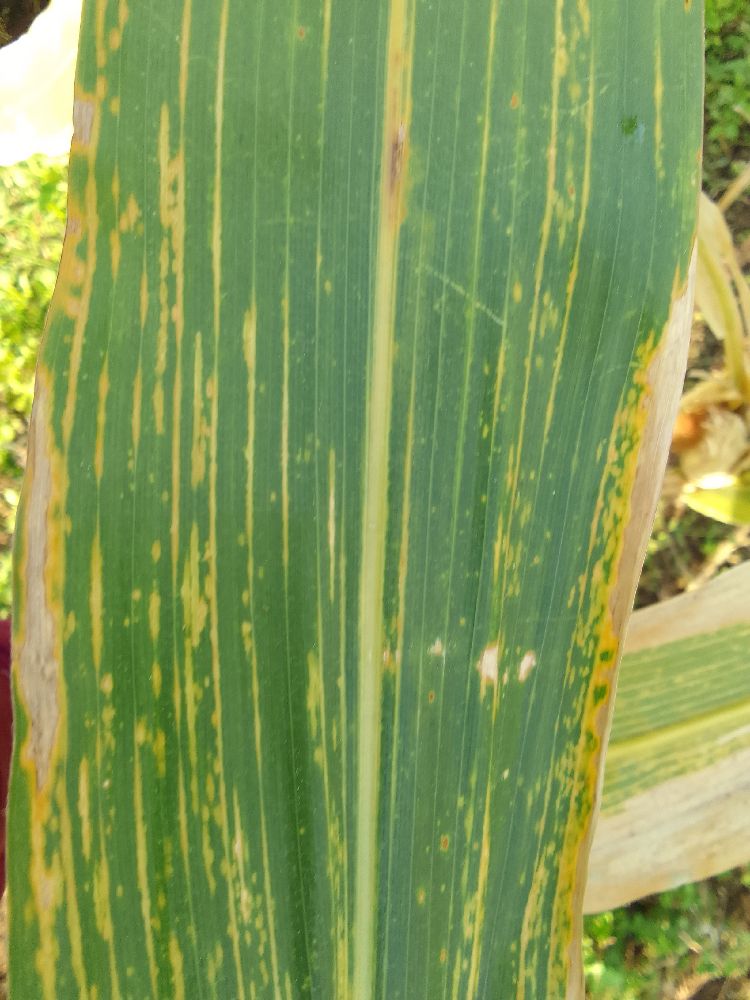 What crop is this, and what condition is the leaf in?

maize, maize lethal necrosis
